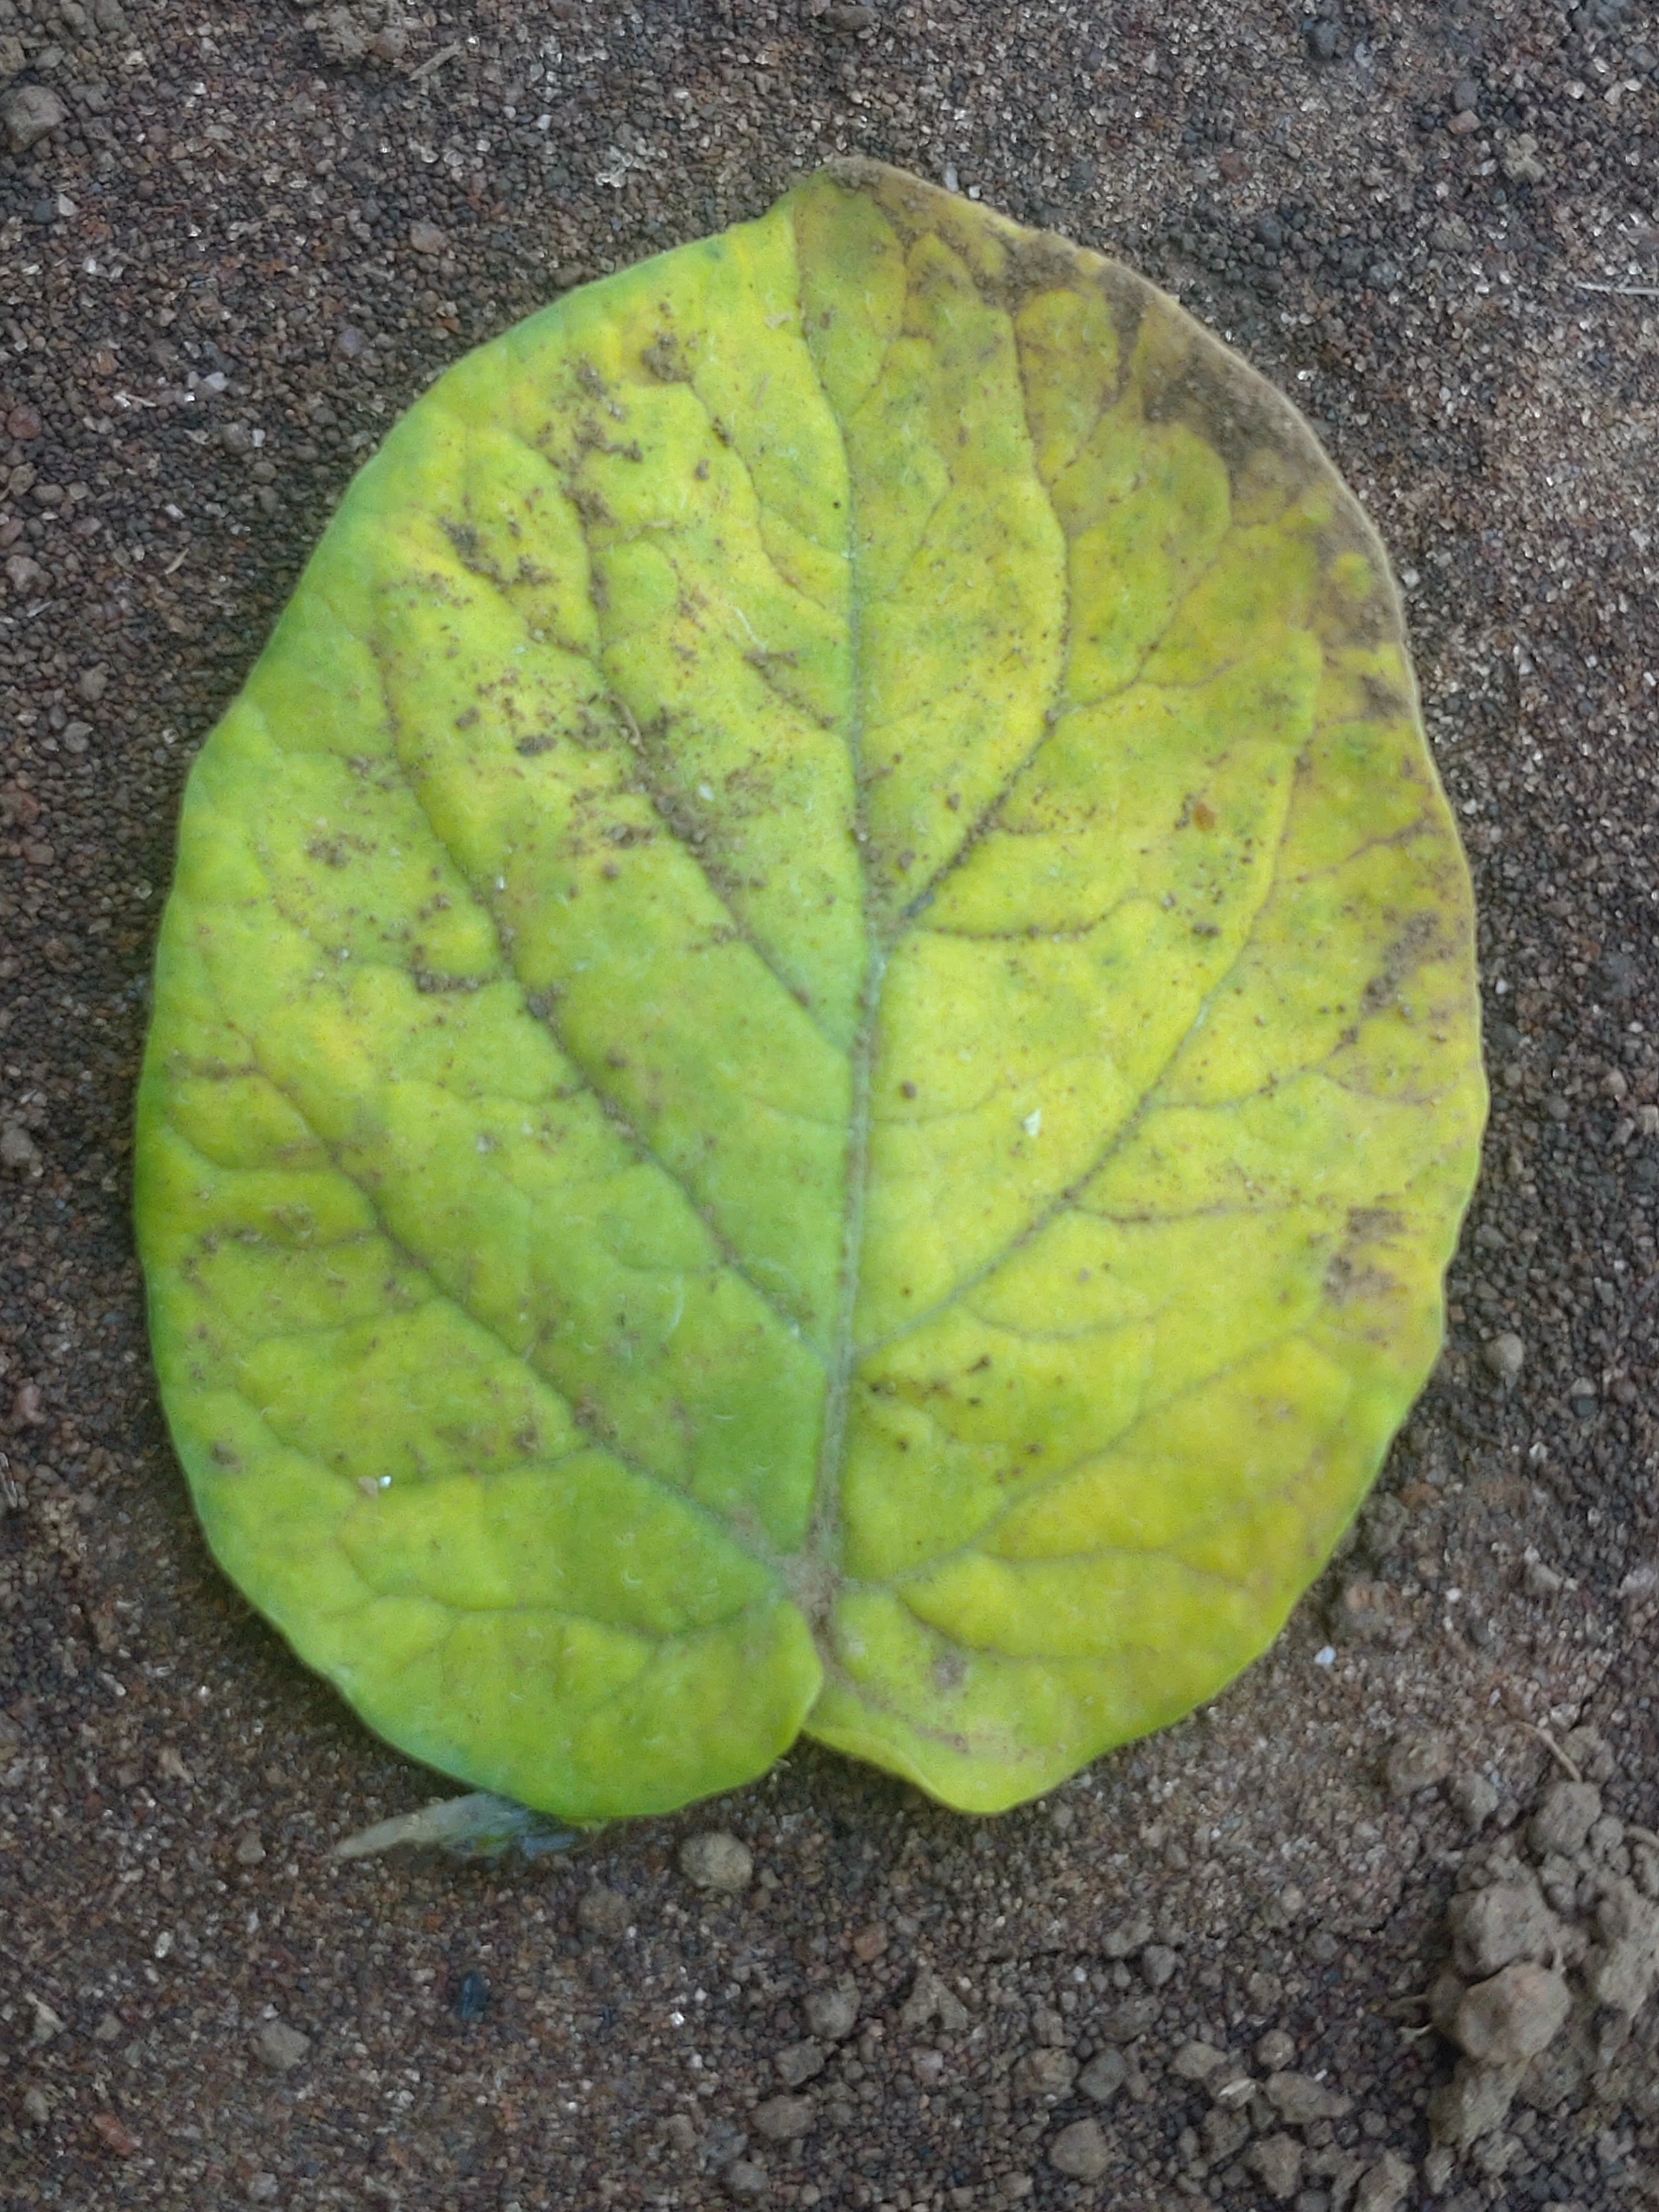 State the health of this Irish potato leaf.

late blight
